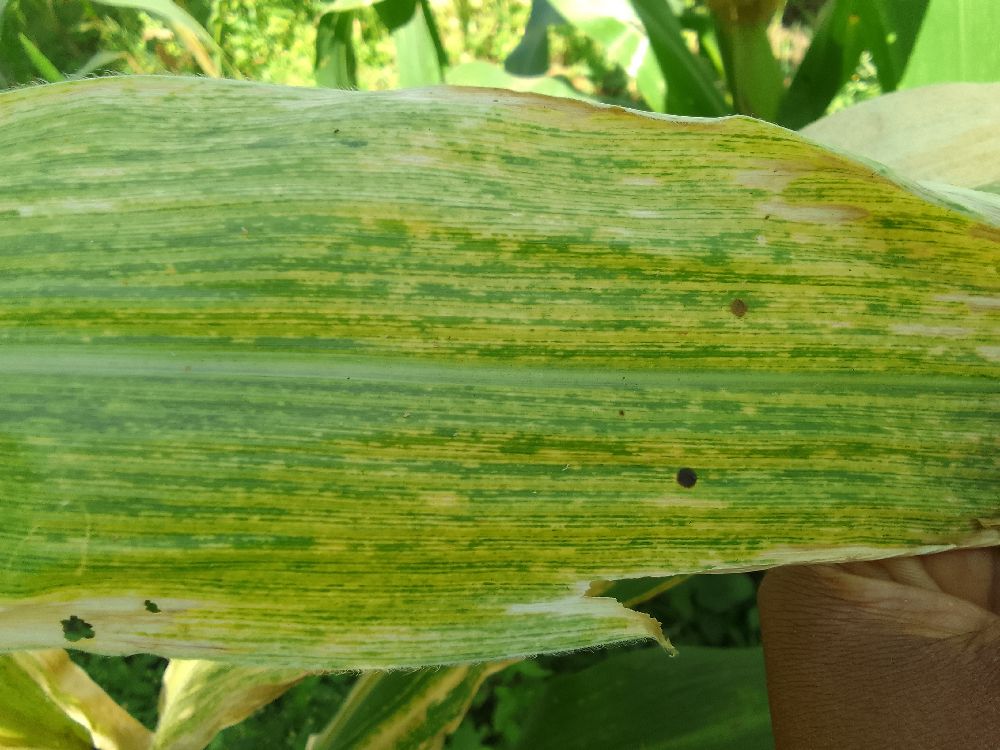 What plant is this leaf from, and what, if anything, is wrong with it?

maize, maize lethal necrosis
